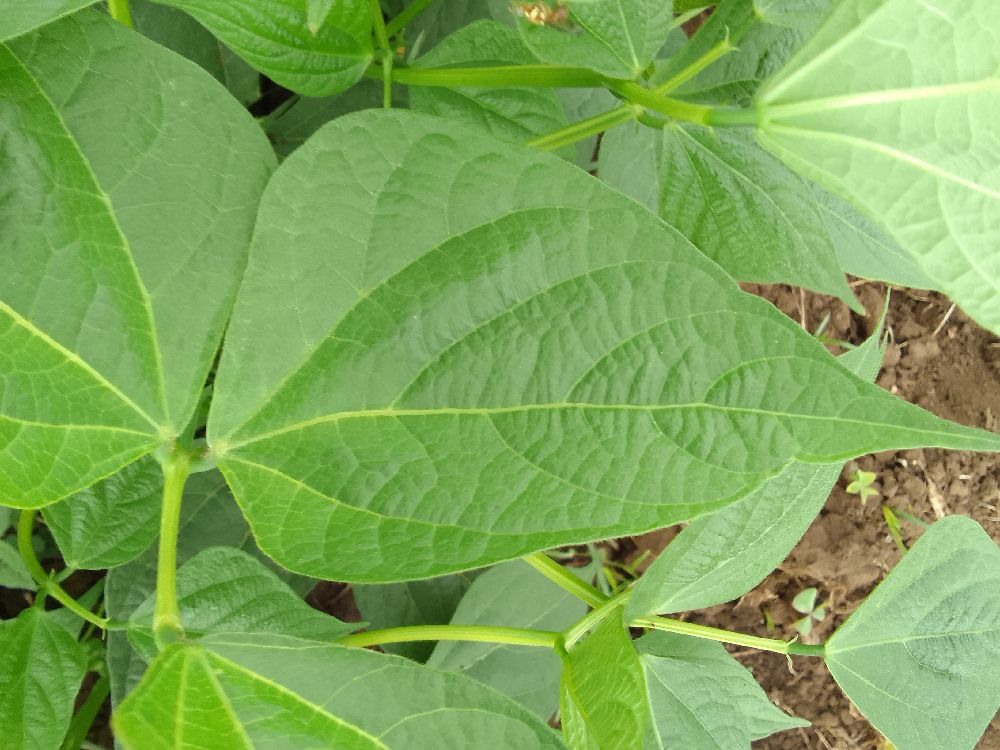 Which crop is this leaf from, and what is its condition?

common bean, healthy
